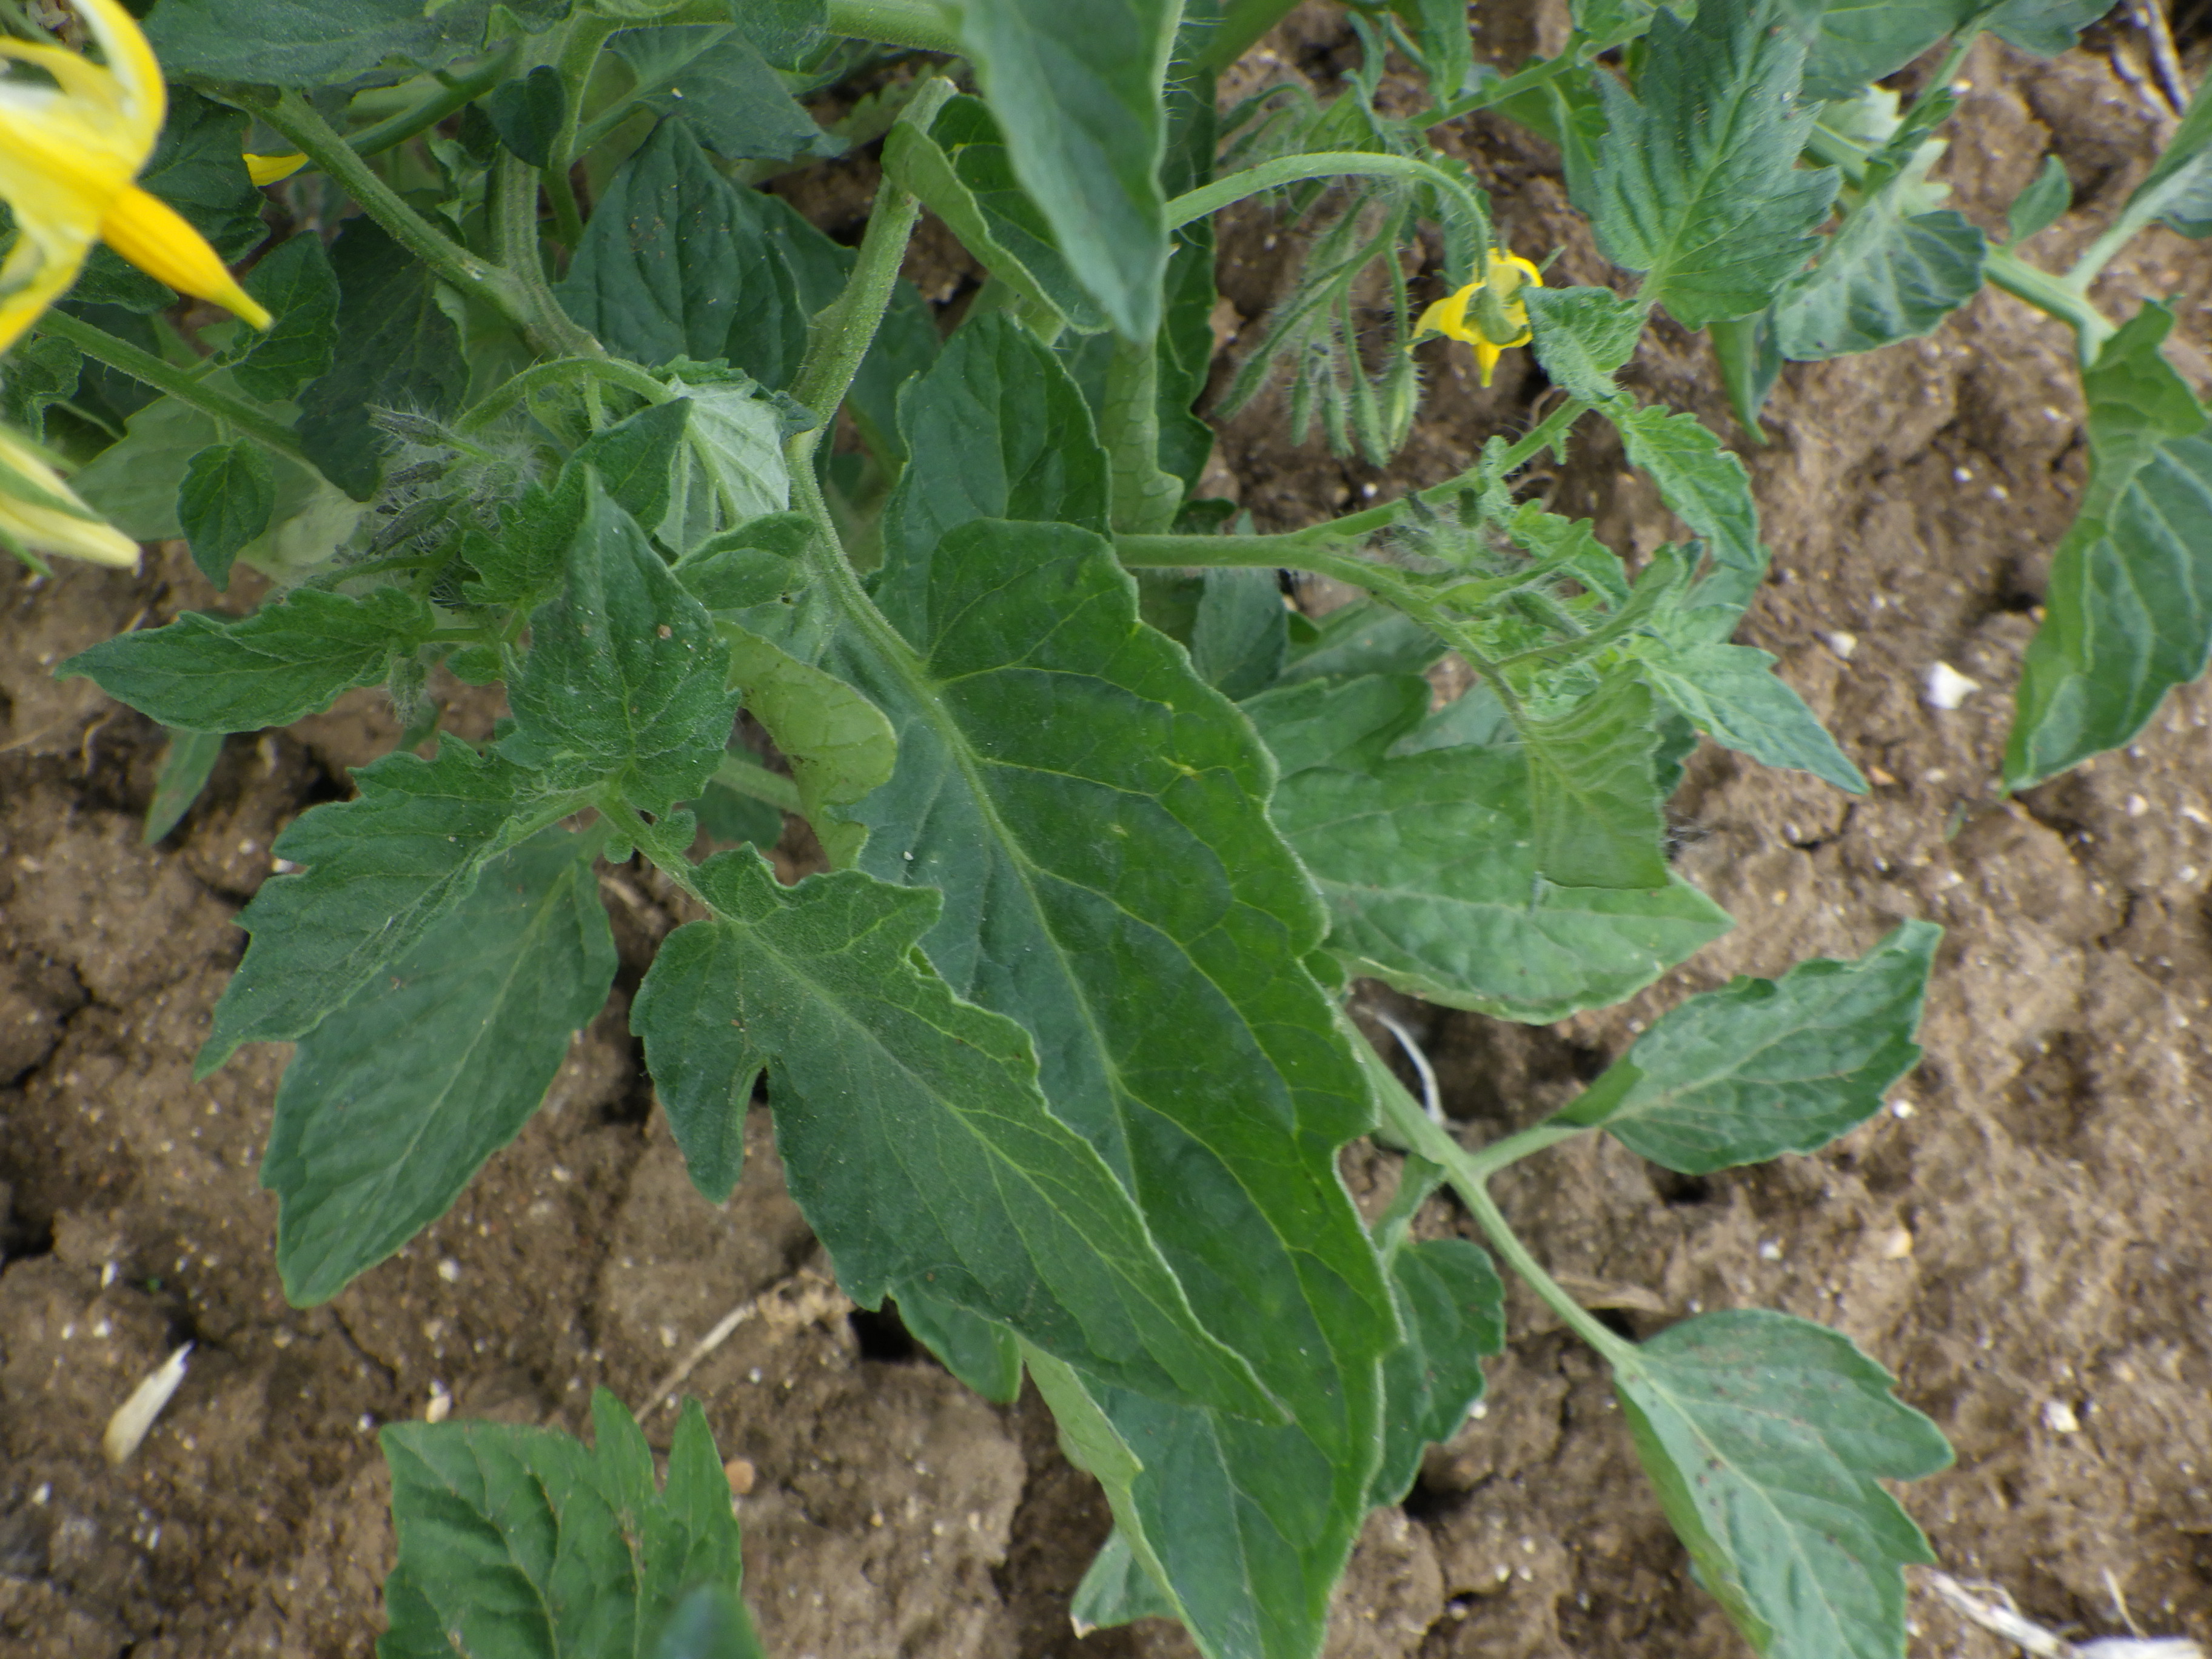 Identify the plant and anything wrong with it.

tomato, healthy
